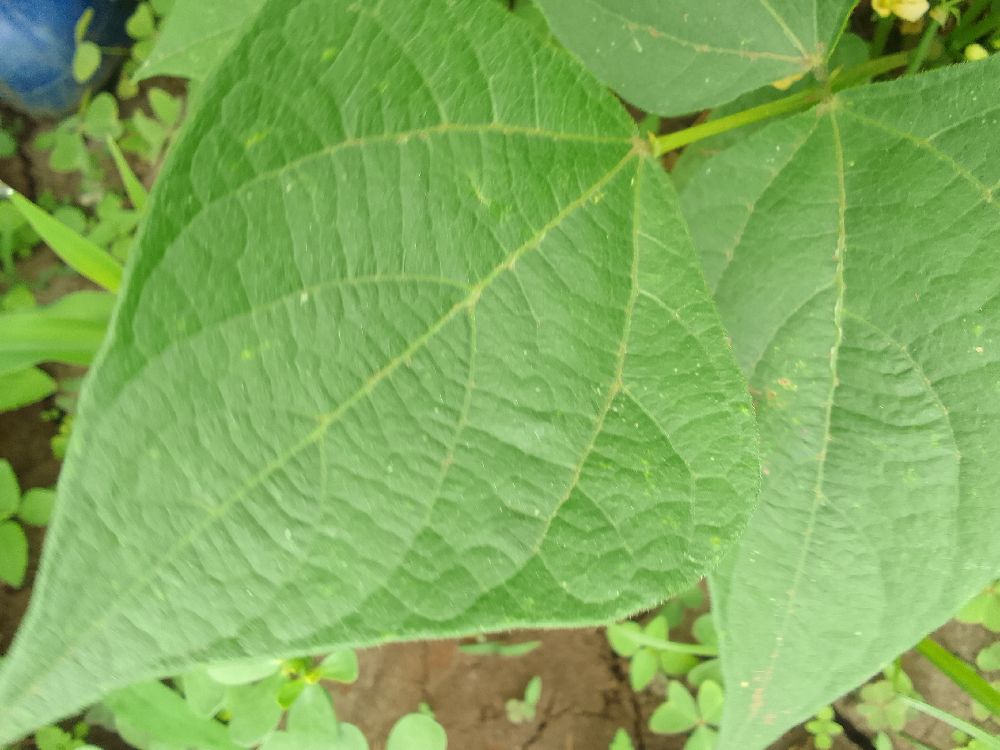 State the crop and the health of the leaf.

common bean, healthy
